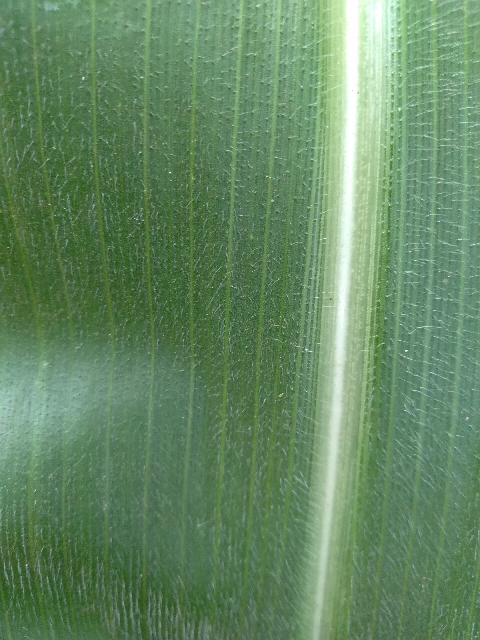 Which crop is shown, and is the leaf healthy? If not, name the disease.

maize, healthy
